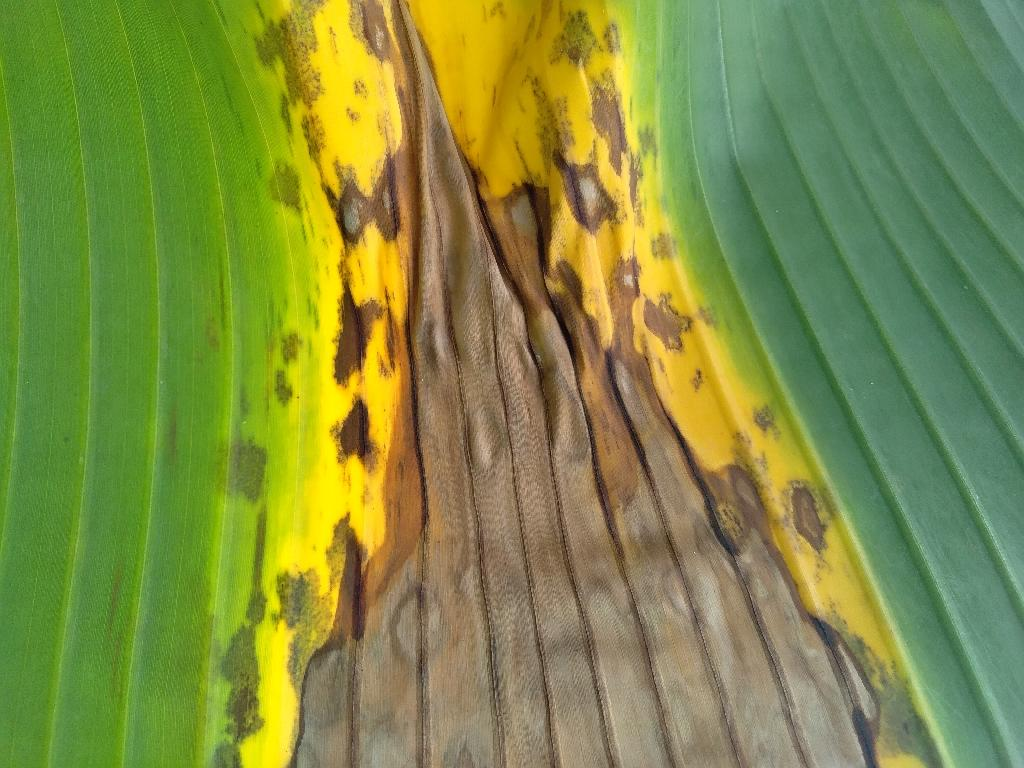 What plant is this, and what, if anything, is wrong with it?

banana, black sigatoka
